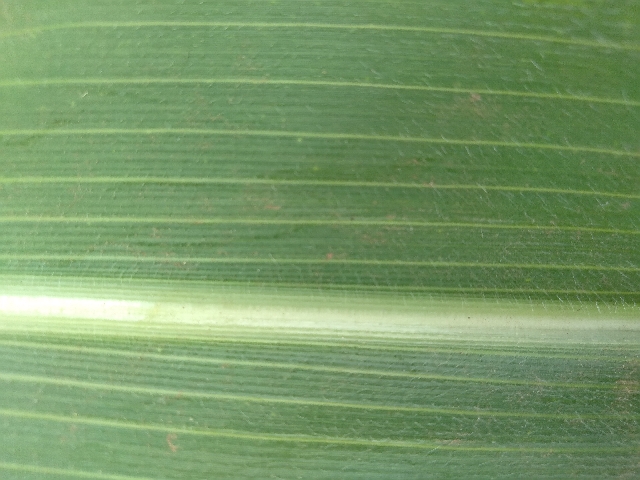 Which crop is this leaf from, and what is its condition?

maize, healthy
